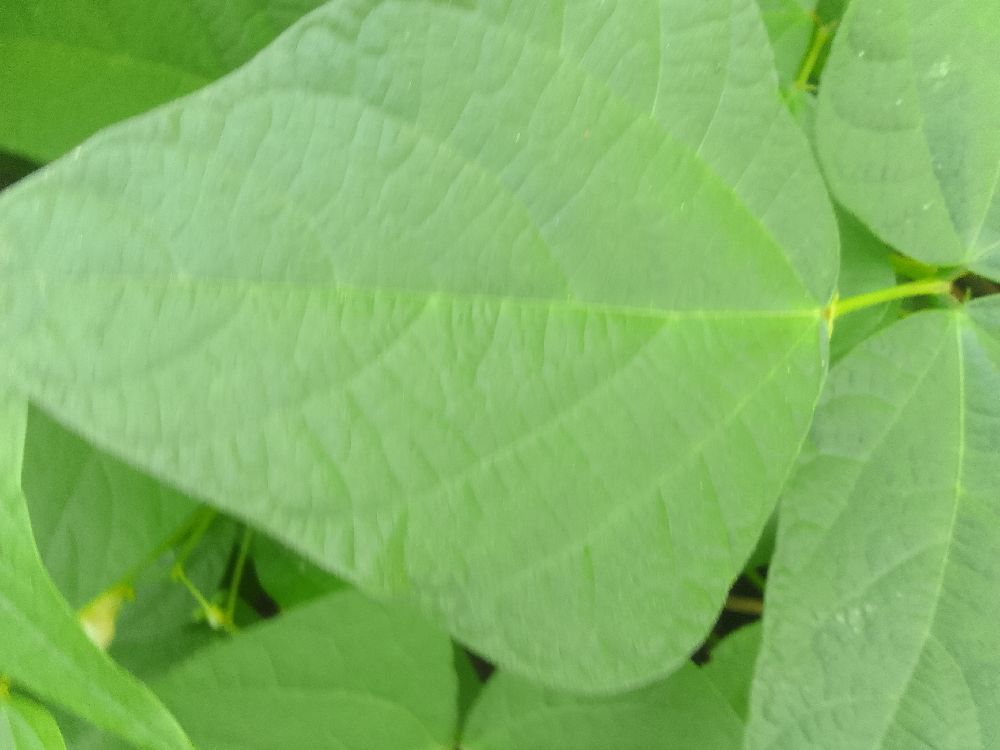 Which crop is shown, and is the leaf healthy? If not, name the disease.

common bean, healthy
